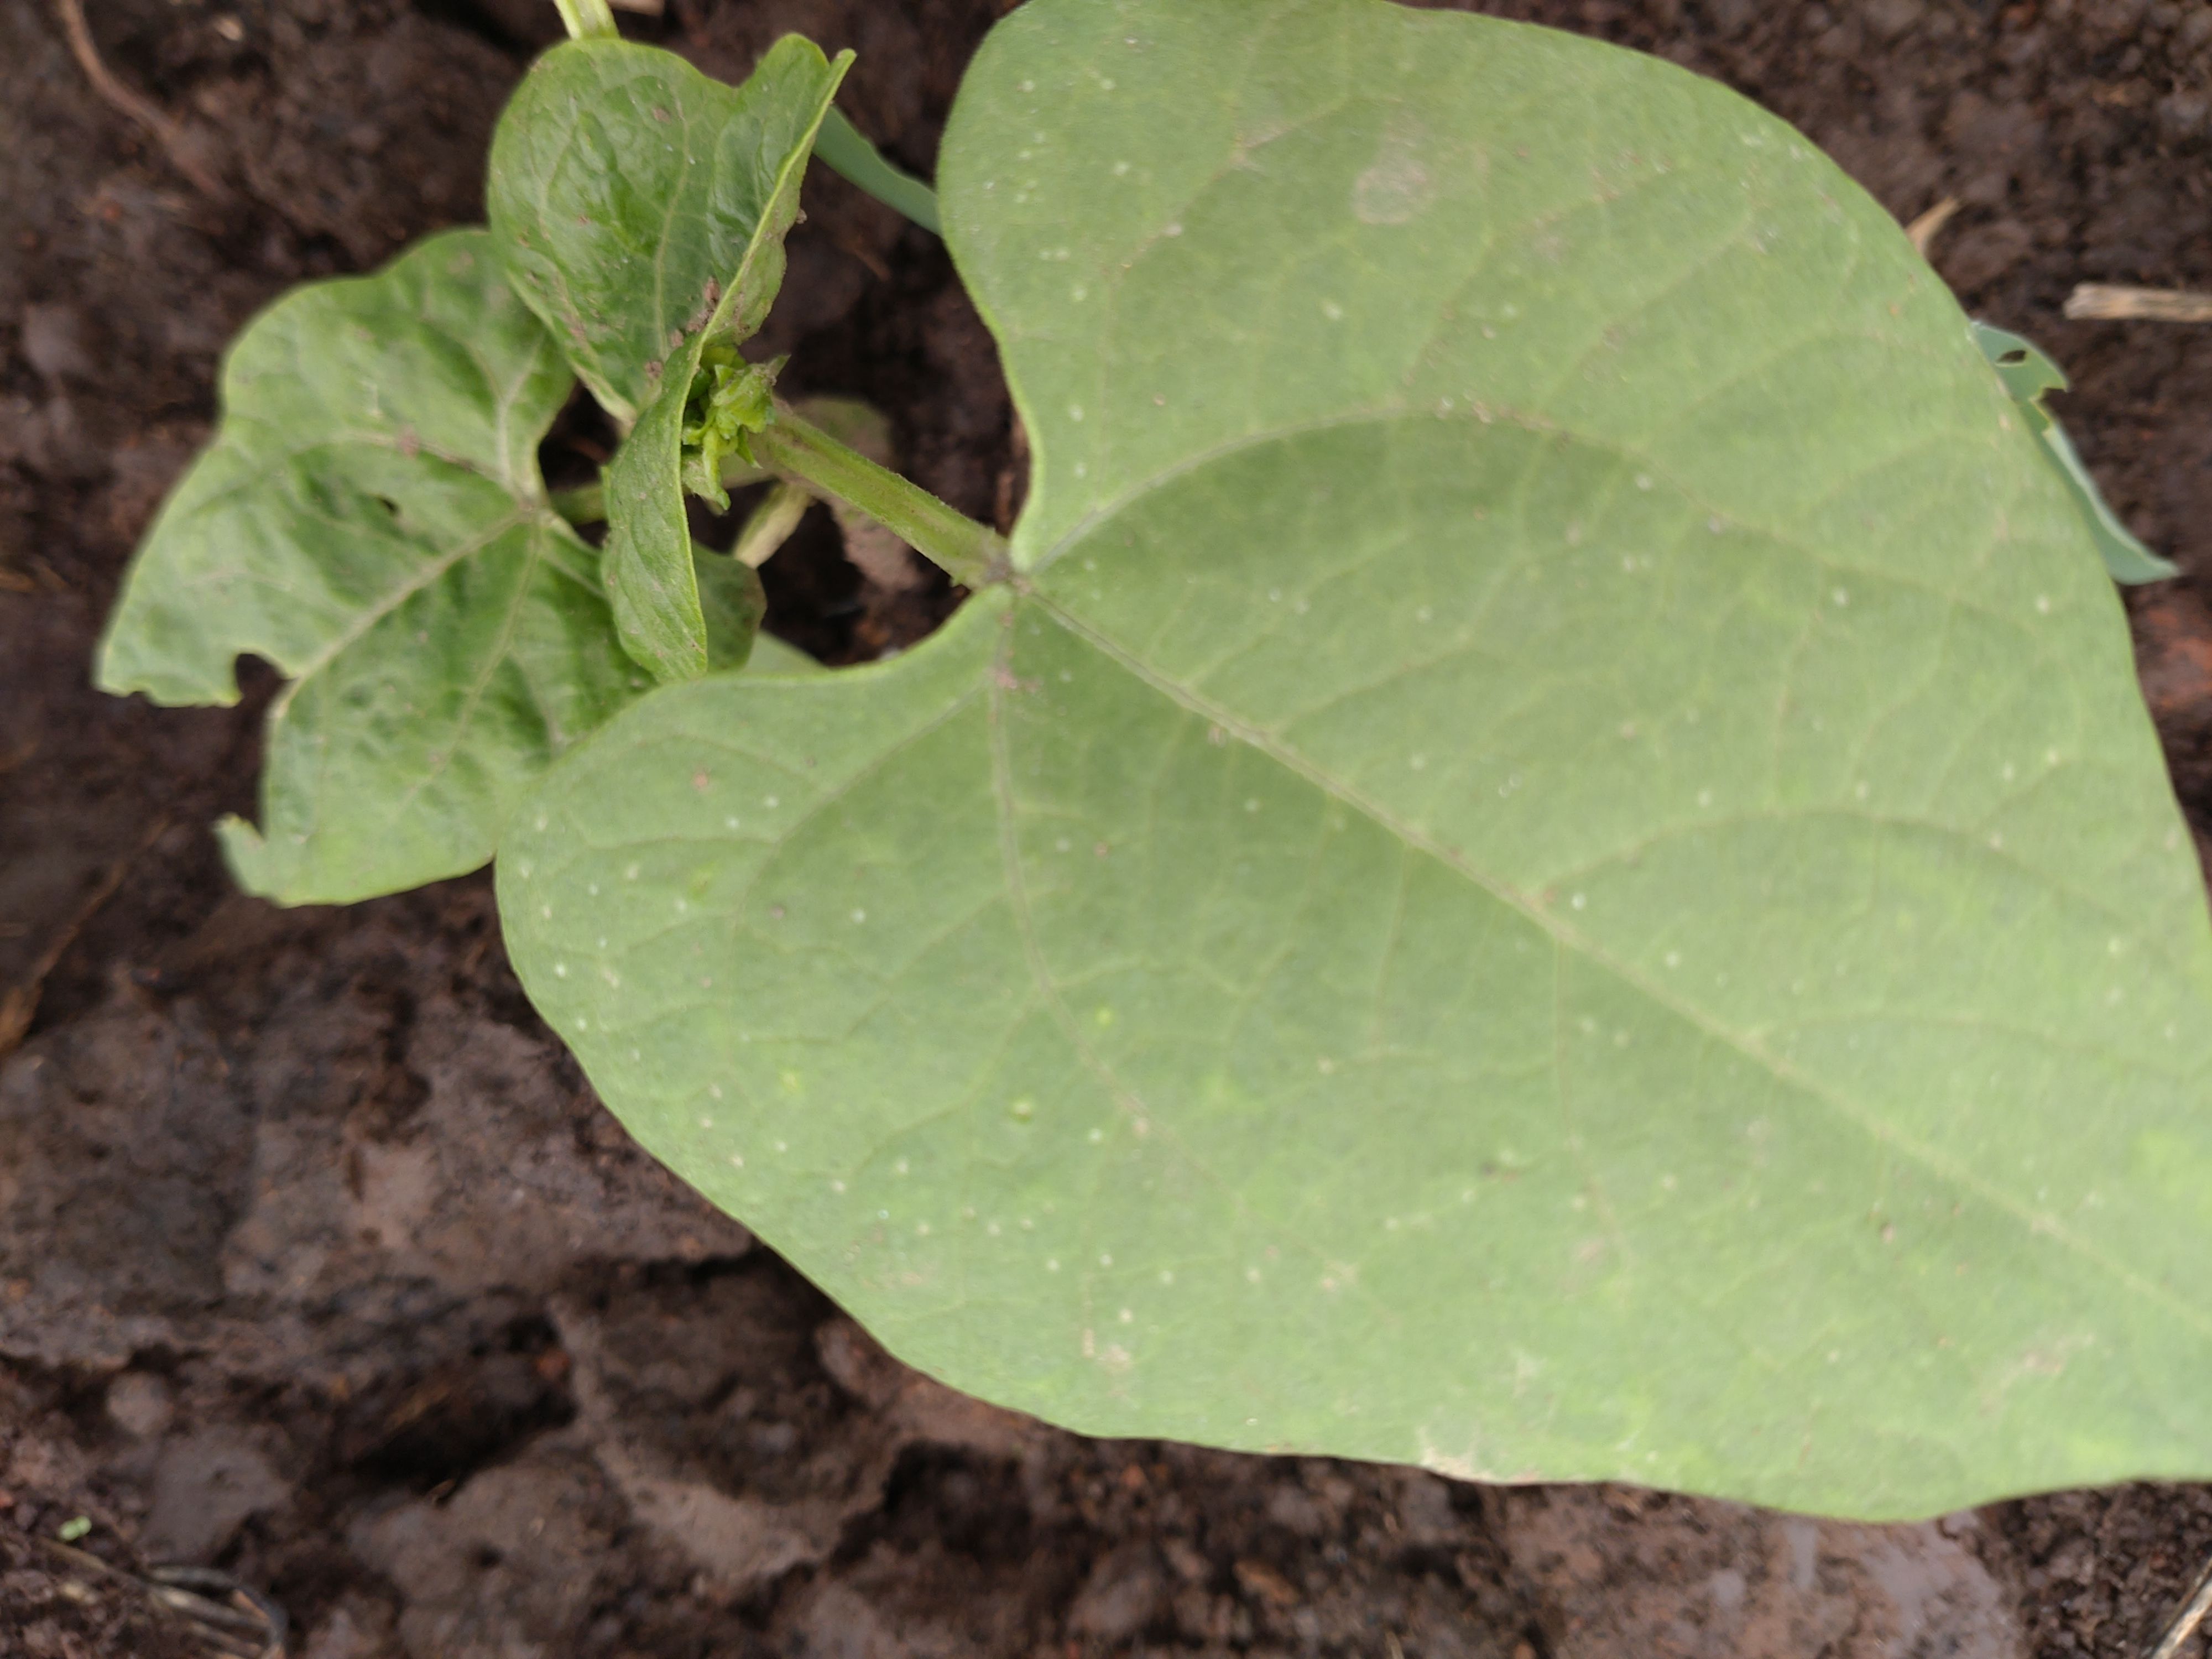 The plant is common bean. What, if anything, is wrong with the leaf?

healthy
